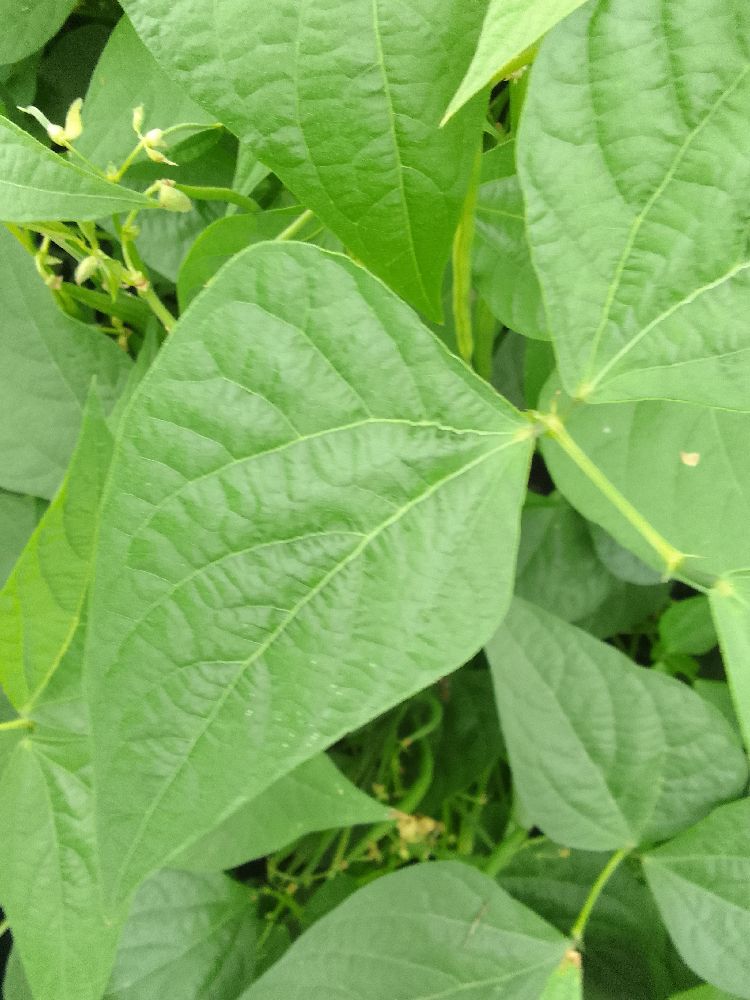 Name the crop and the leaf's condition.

common bean, healthy
